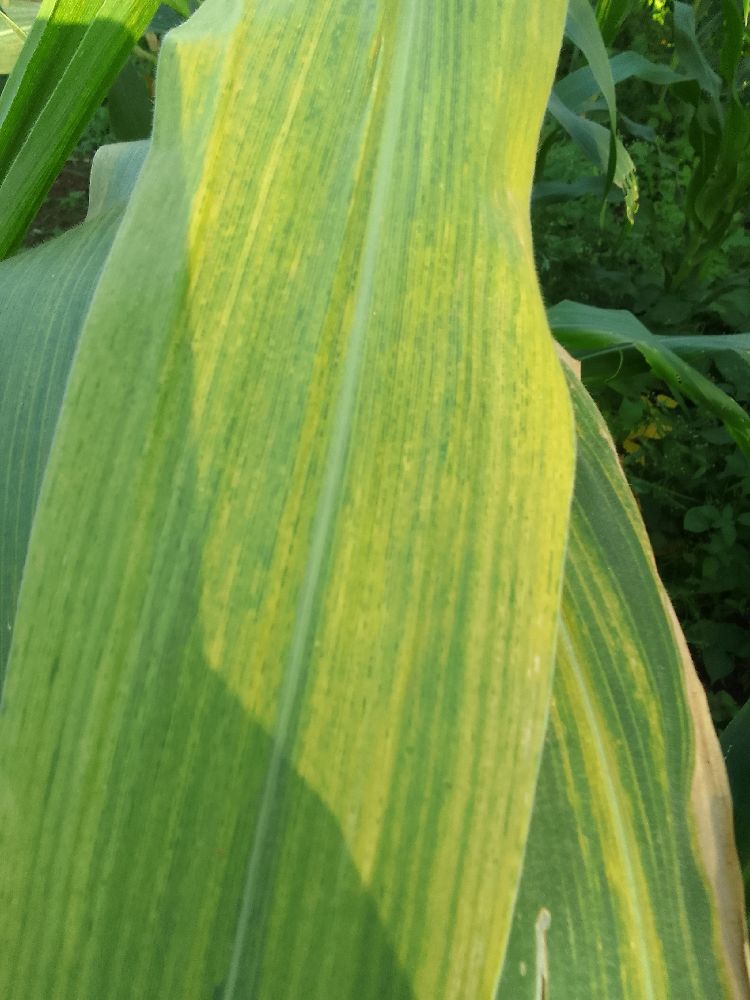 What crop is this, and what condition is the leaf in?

maize, maize lethal necrosis
